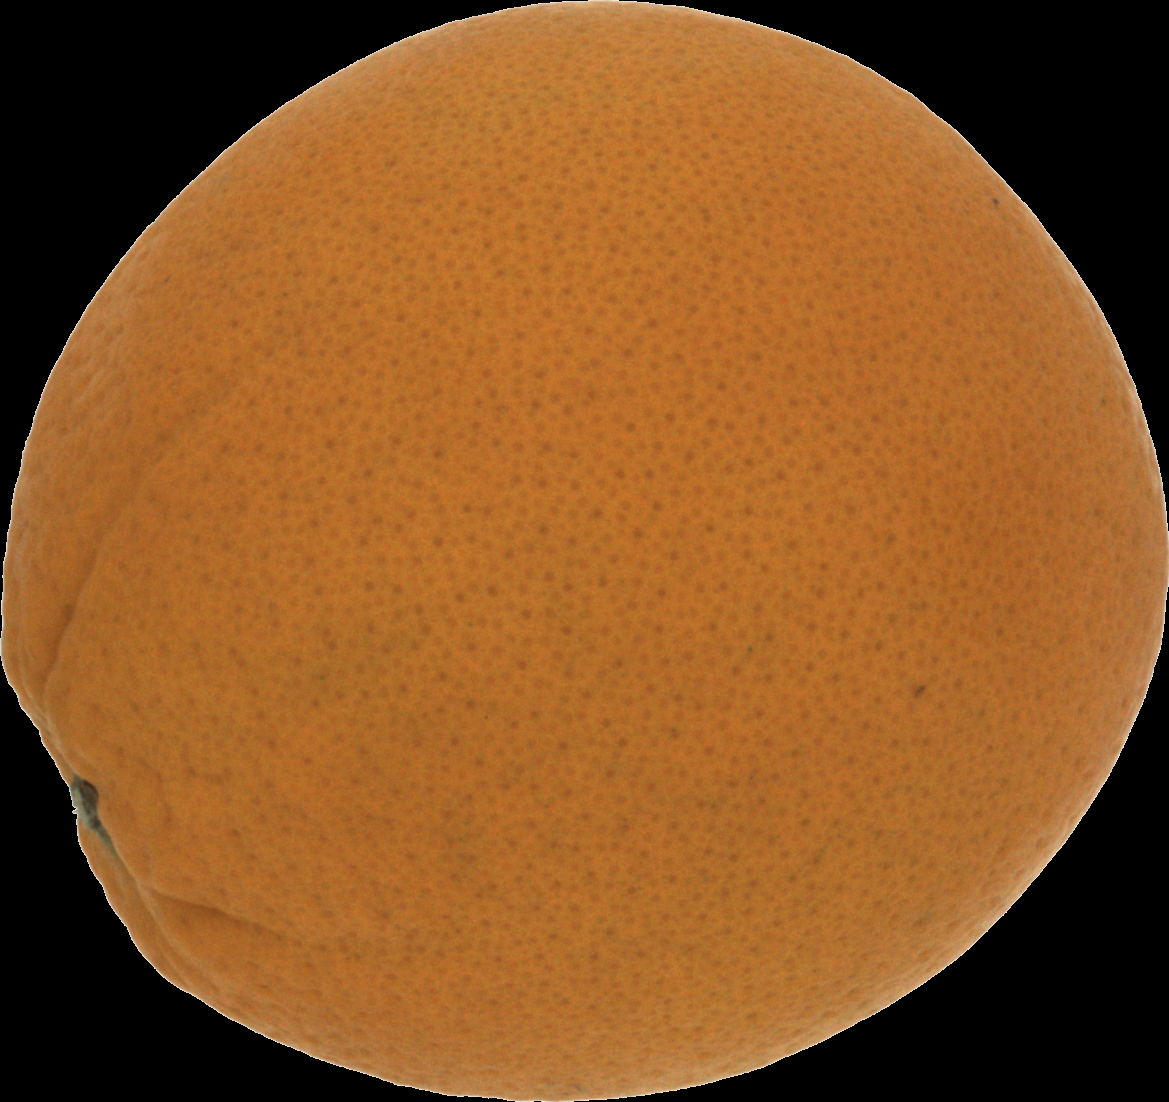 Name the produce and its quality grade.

orange, good
